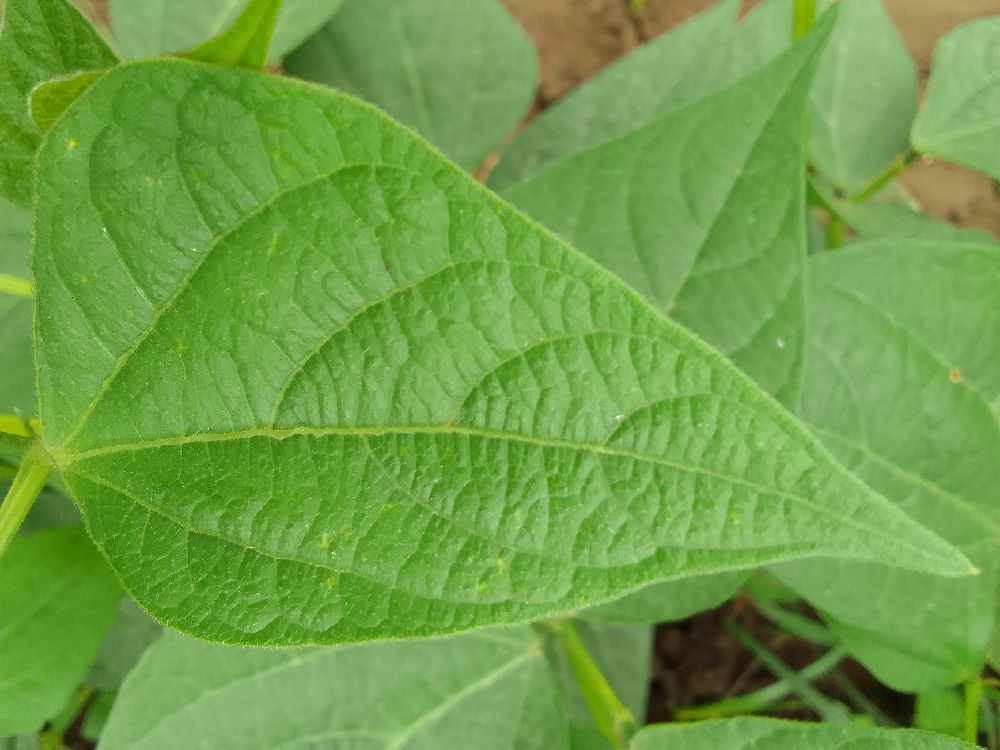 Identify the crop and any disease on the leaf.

common bean, healthy
